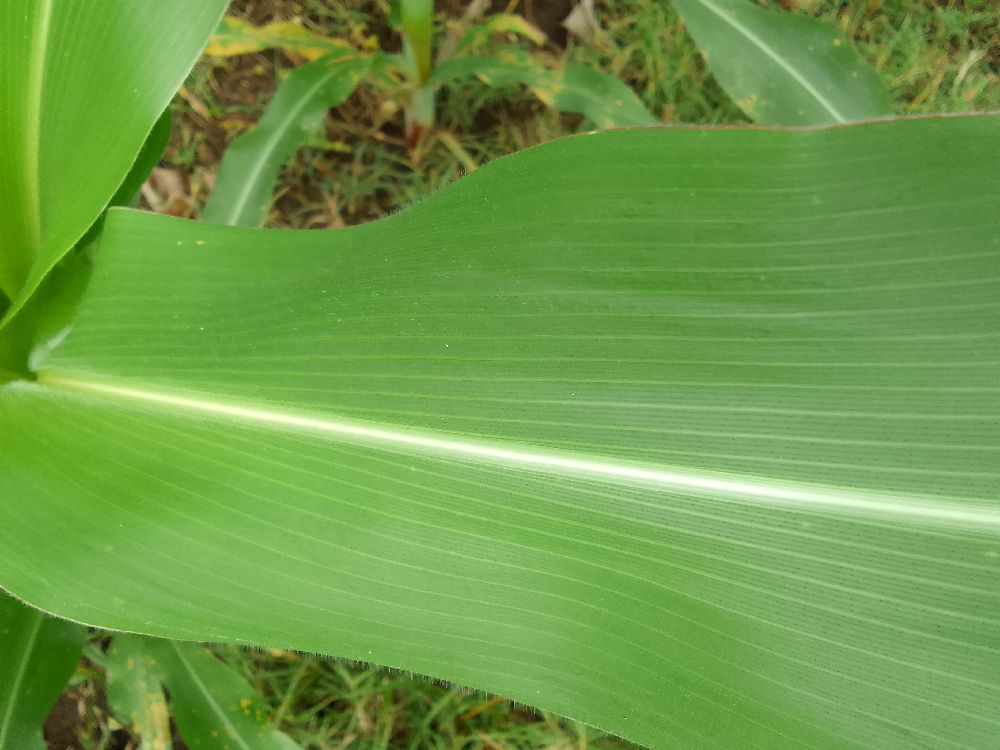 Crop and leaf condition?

maize, healthy
